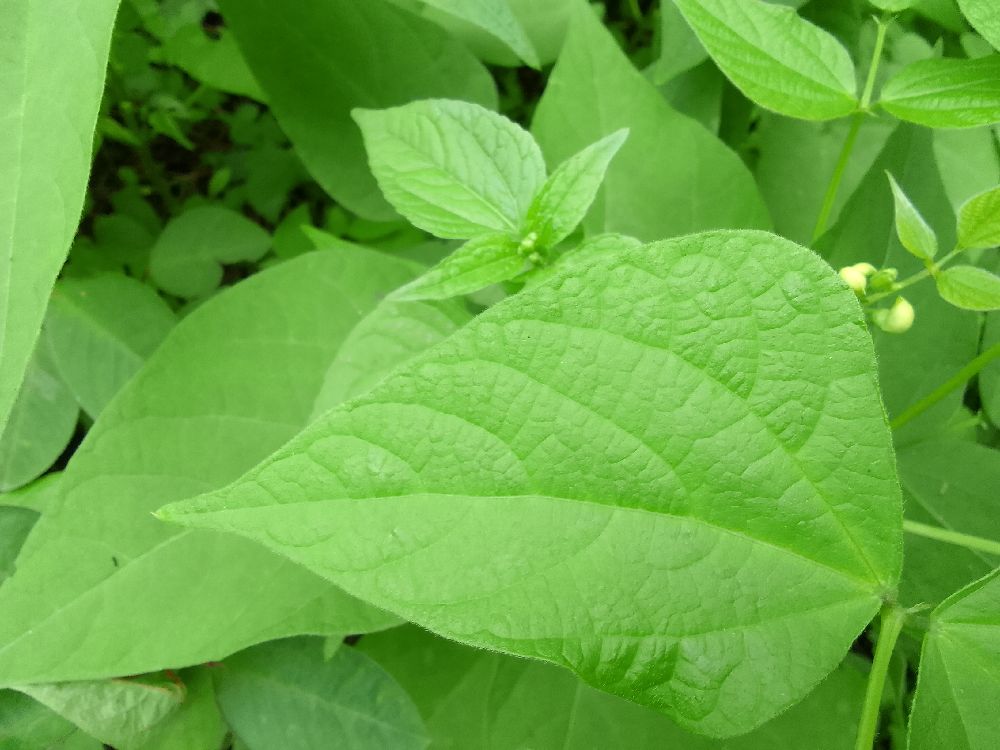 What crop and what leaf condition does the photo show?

common bean, healthy
